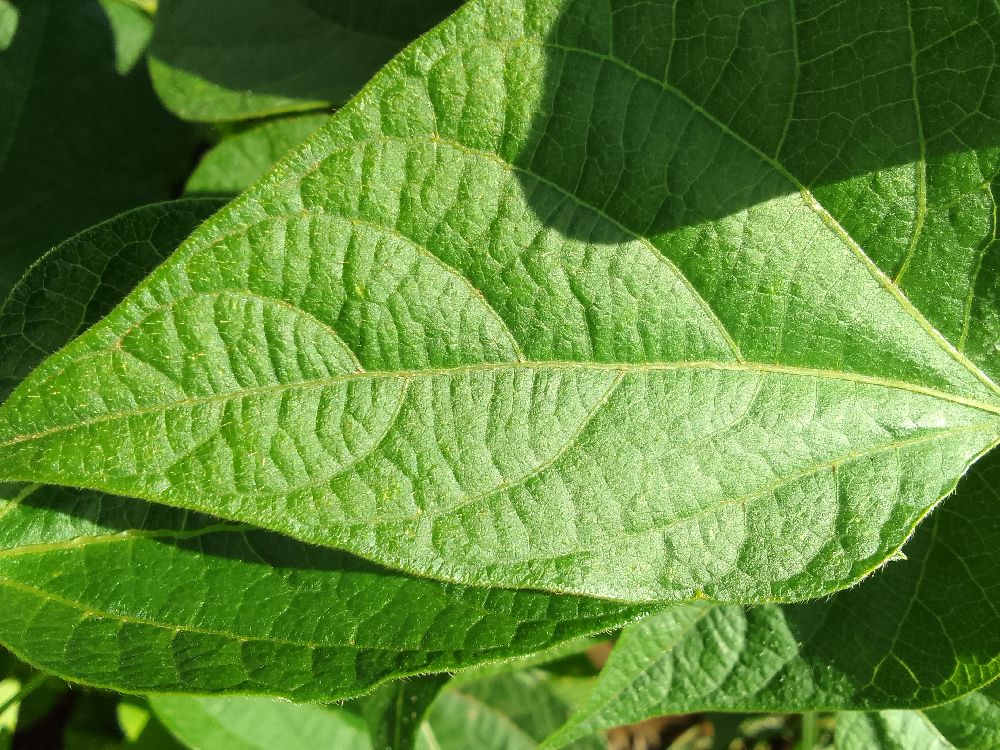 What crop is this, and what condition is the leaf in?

common bean, healthy
